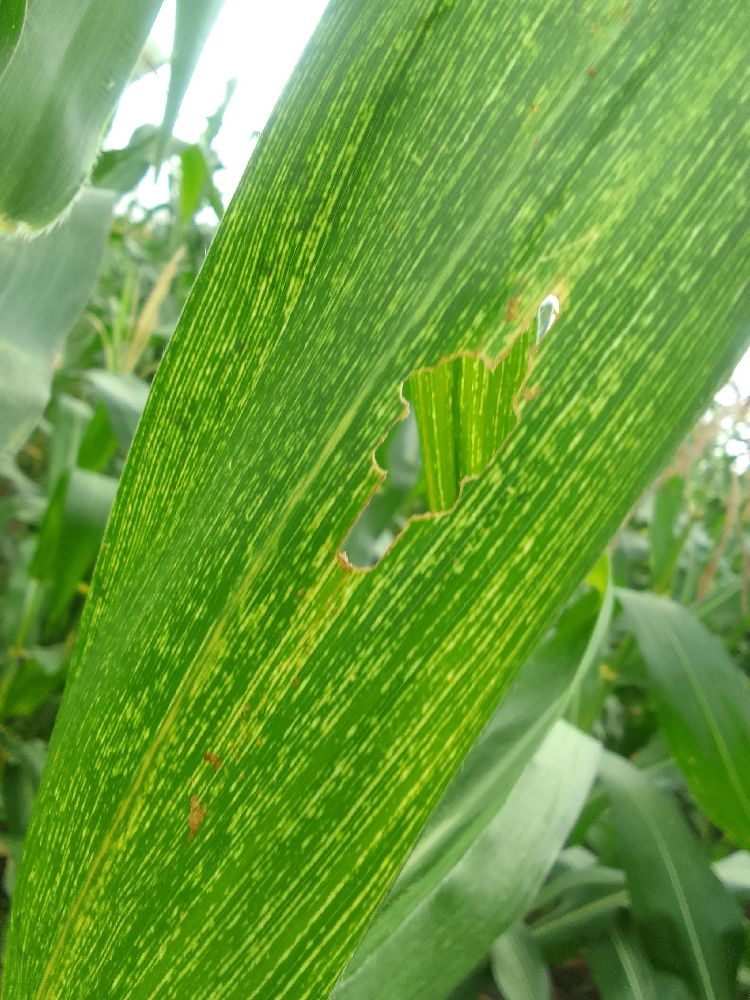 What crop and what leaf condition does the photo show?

maize, maize streak virus
